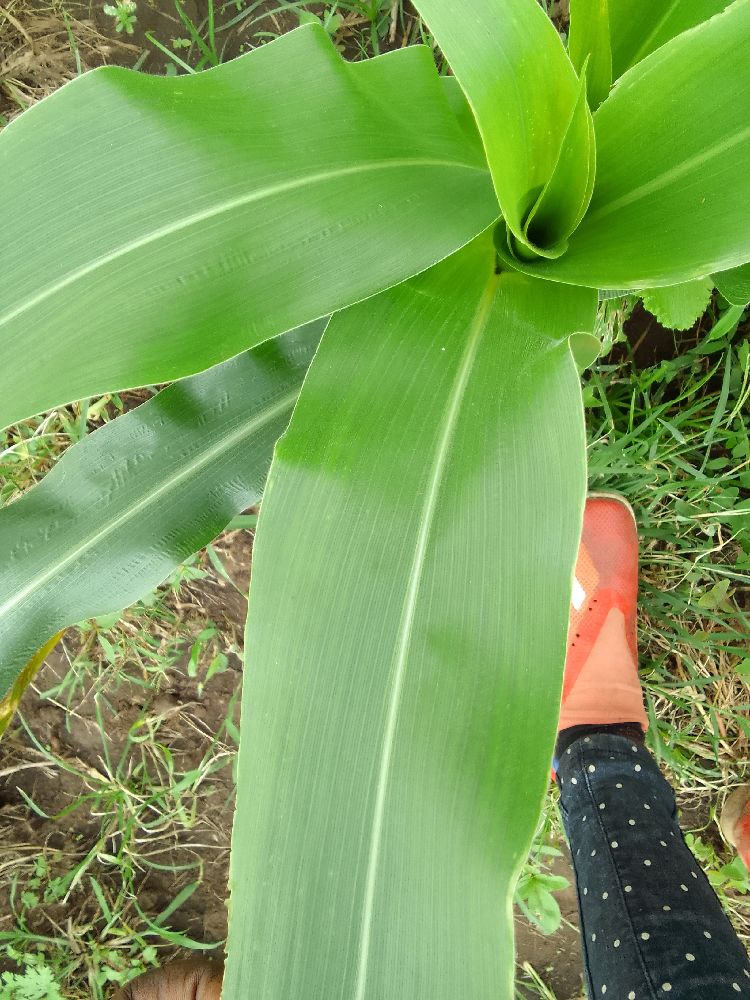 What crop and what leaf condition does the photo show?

maize, healthy
